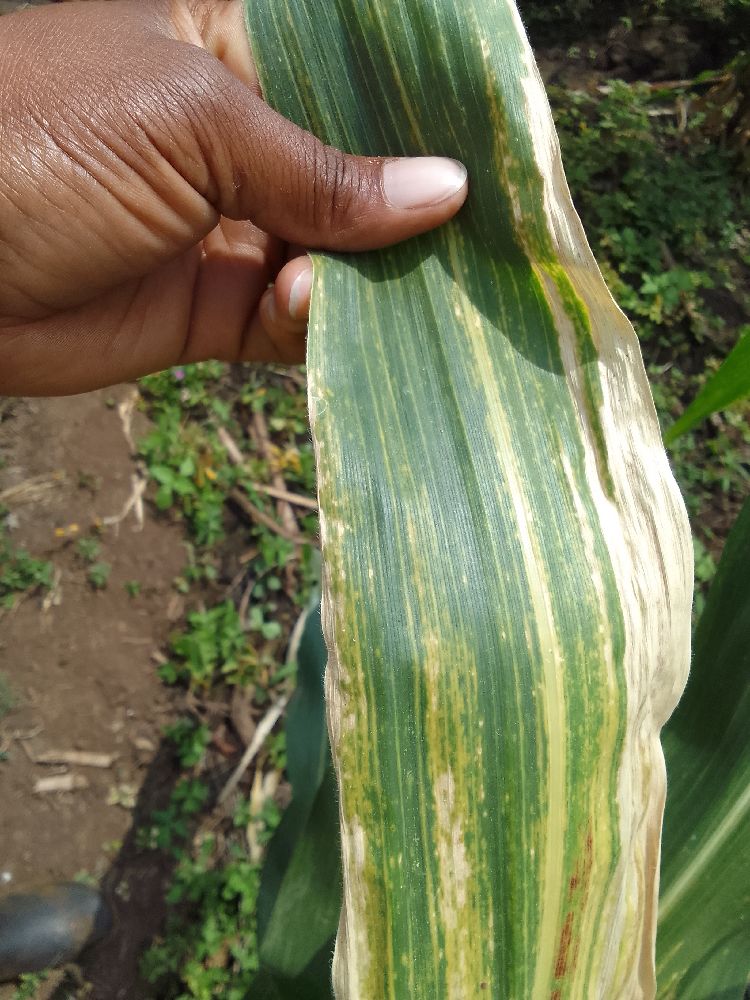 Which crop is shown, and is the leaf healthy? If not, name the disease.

maize, maize lethal necrosis
